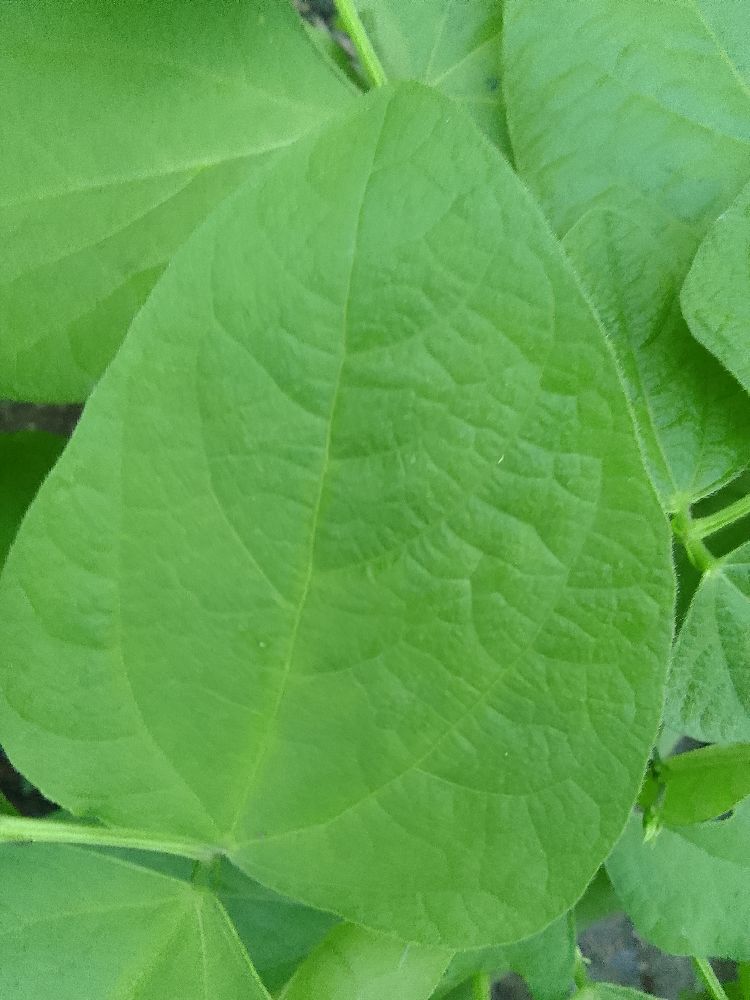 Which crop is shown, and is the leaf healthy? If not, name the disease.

common bean, healthy
